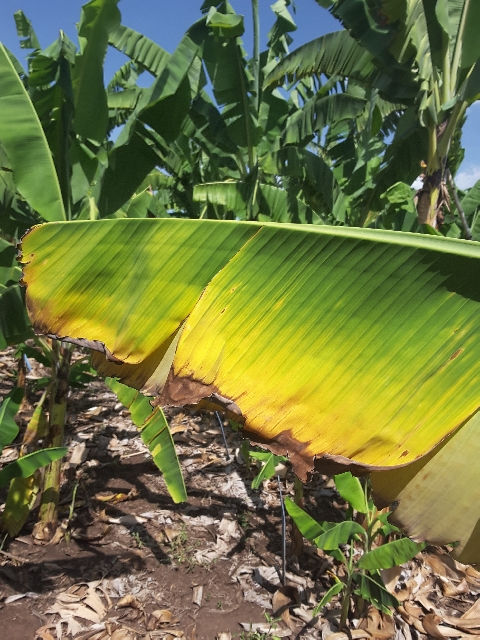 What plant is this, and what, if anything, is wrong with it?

banana, fusarium wilt race 1
